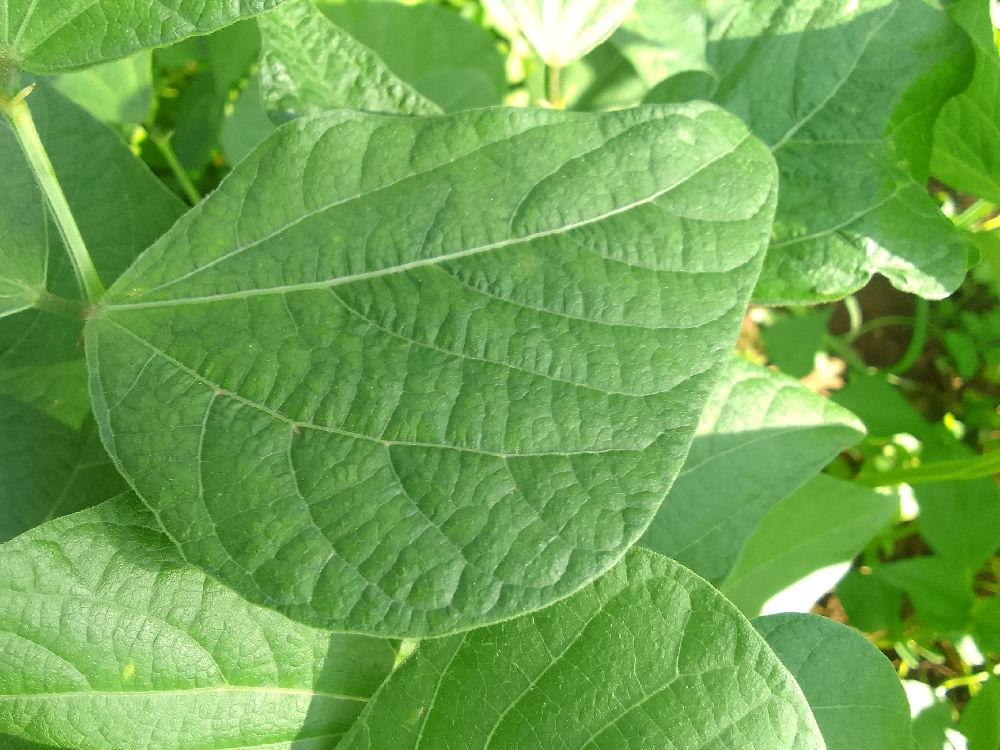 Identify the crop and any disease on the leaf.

common bean, healthy
